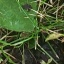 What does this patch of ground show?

structured weed
